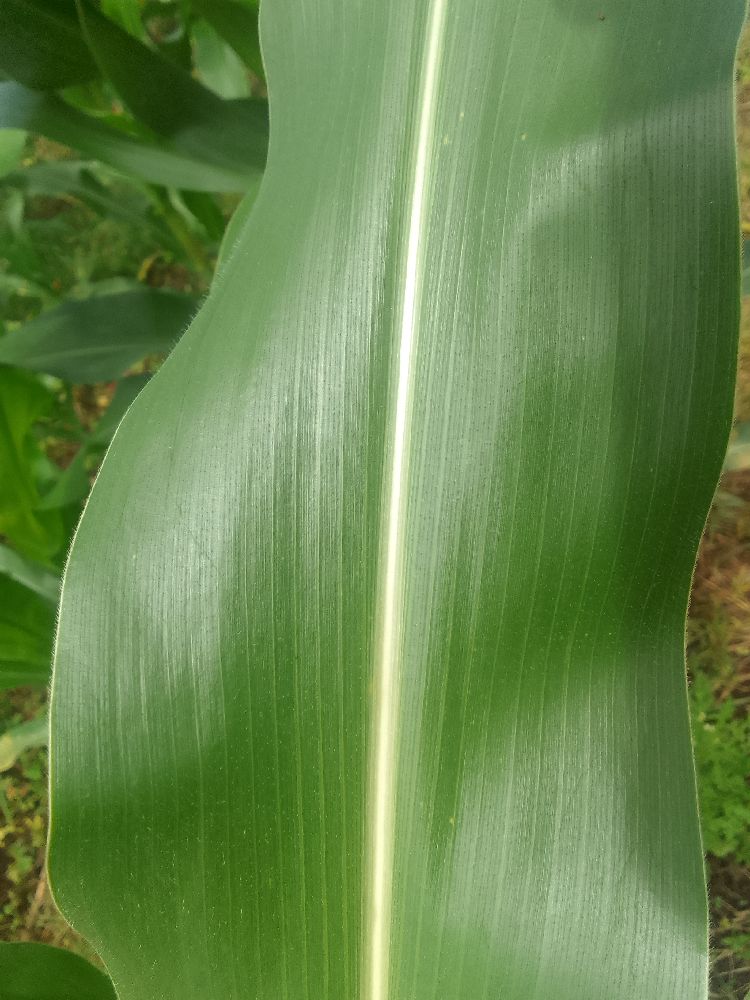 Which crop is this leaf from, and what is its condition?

maize, healthy
